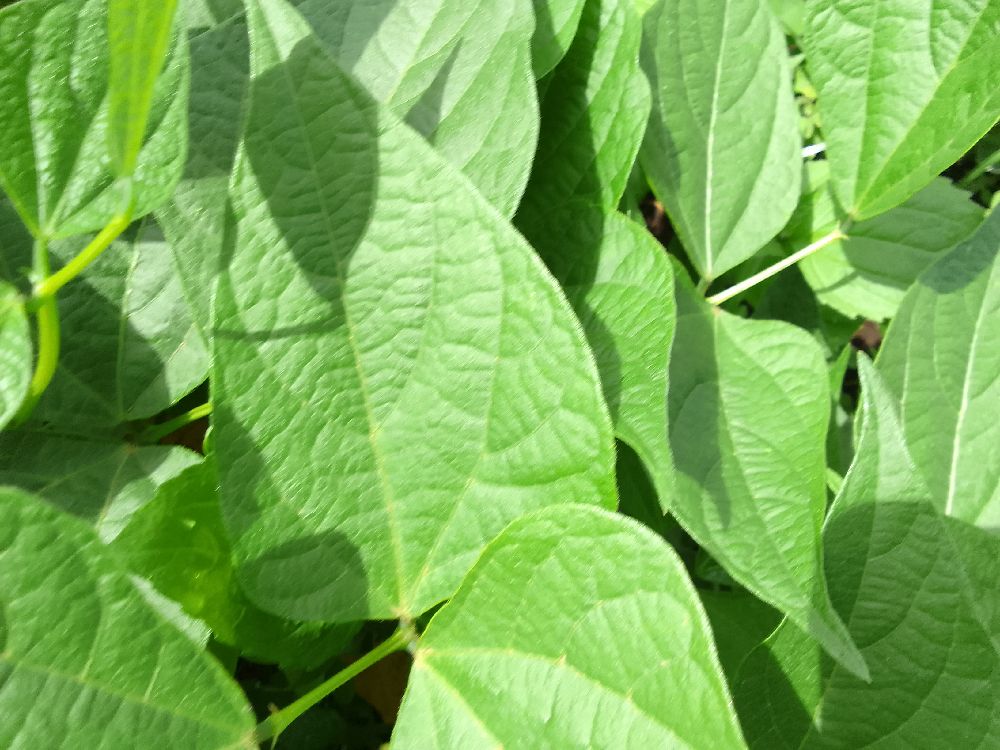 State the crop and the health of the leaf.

common bean, healthy
